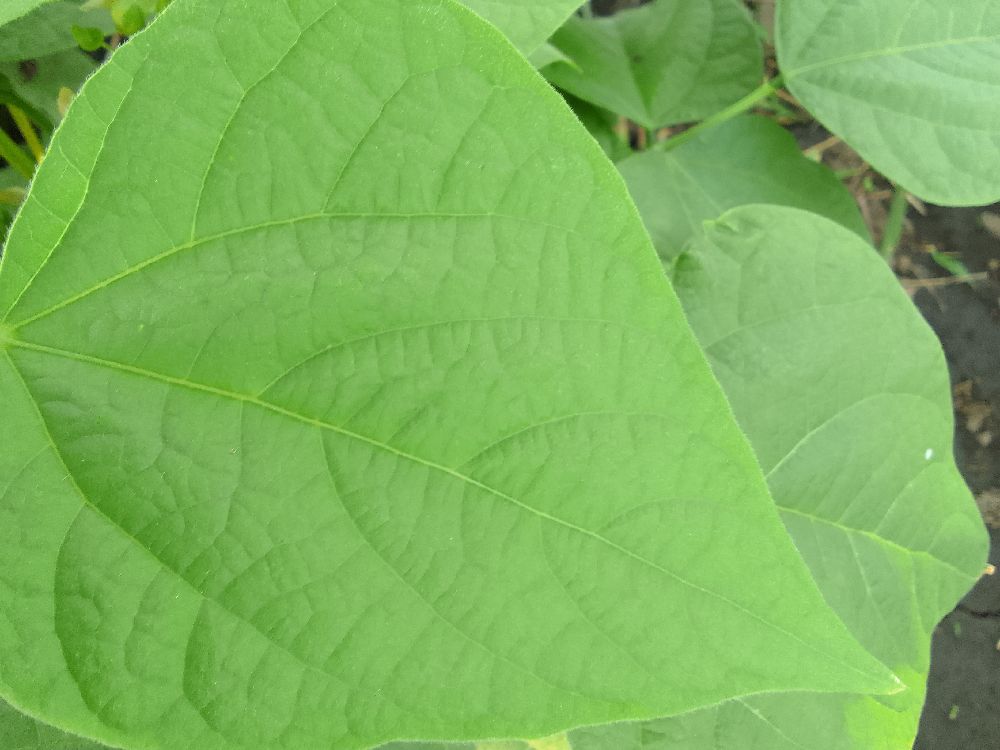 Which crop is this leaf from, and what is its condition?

common bean, healthy
